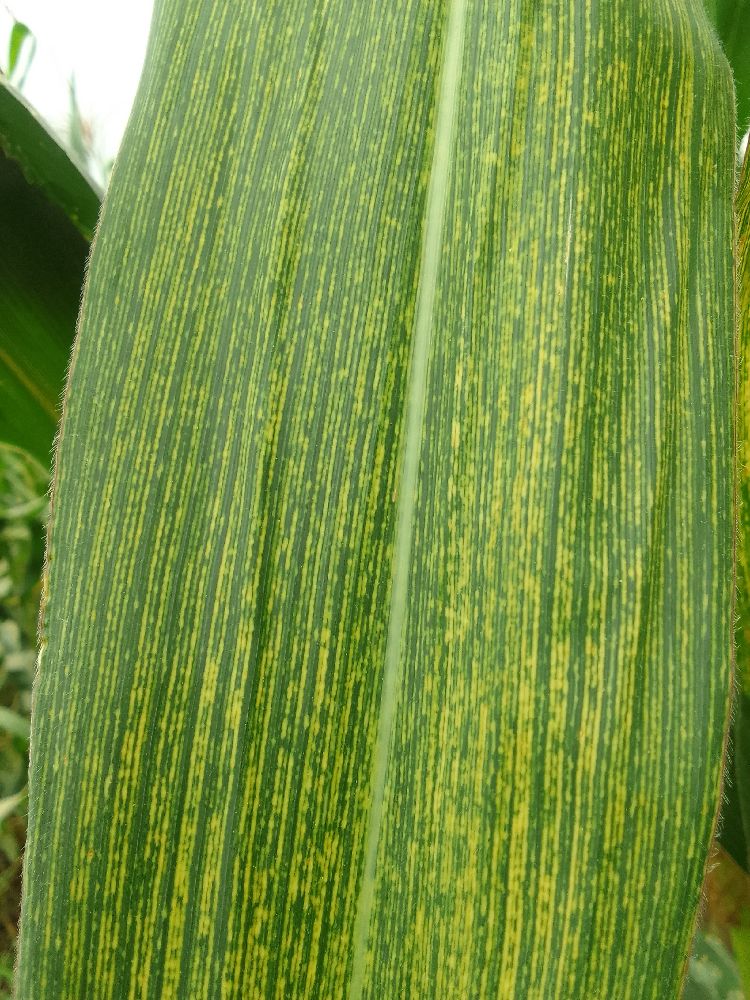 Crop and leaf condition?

maize, maize streak virus
